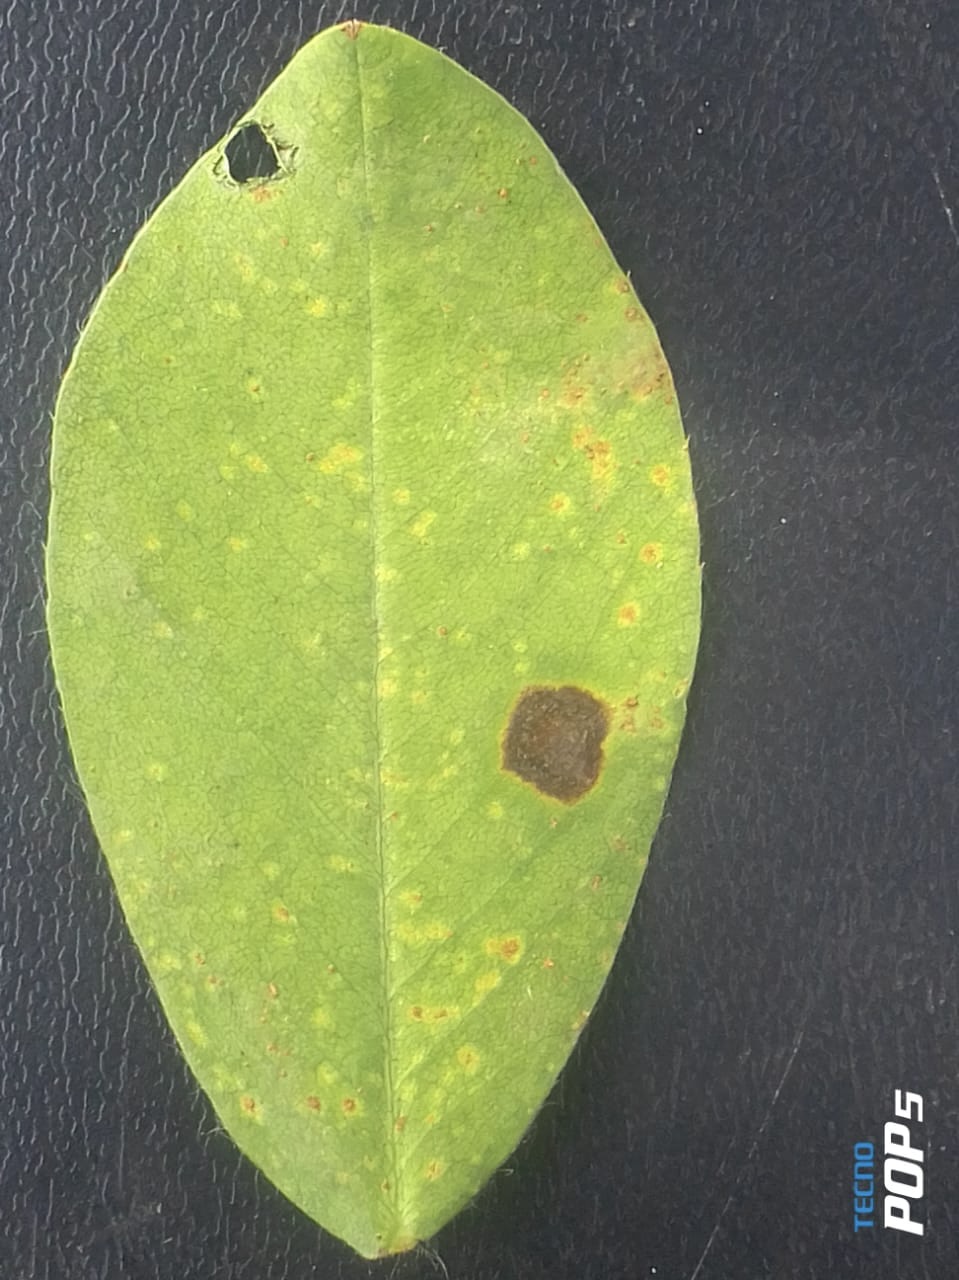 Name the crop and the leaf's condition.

peanut, passalora arachidicola
